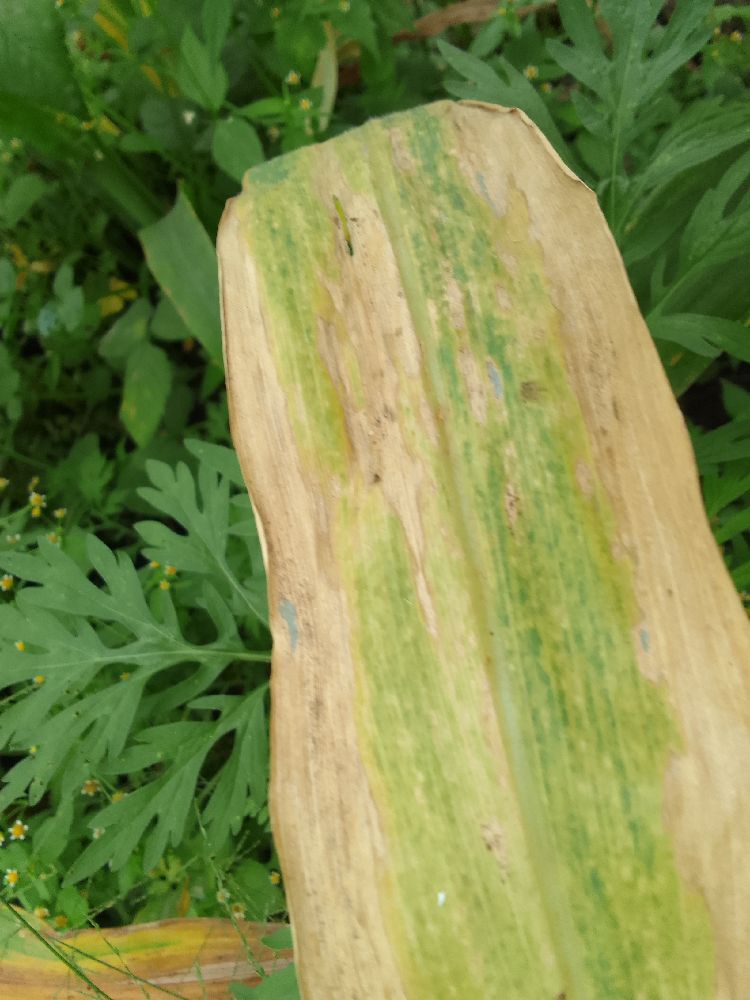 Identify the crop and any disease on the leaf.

maize, maize lethal necrosis
